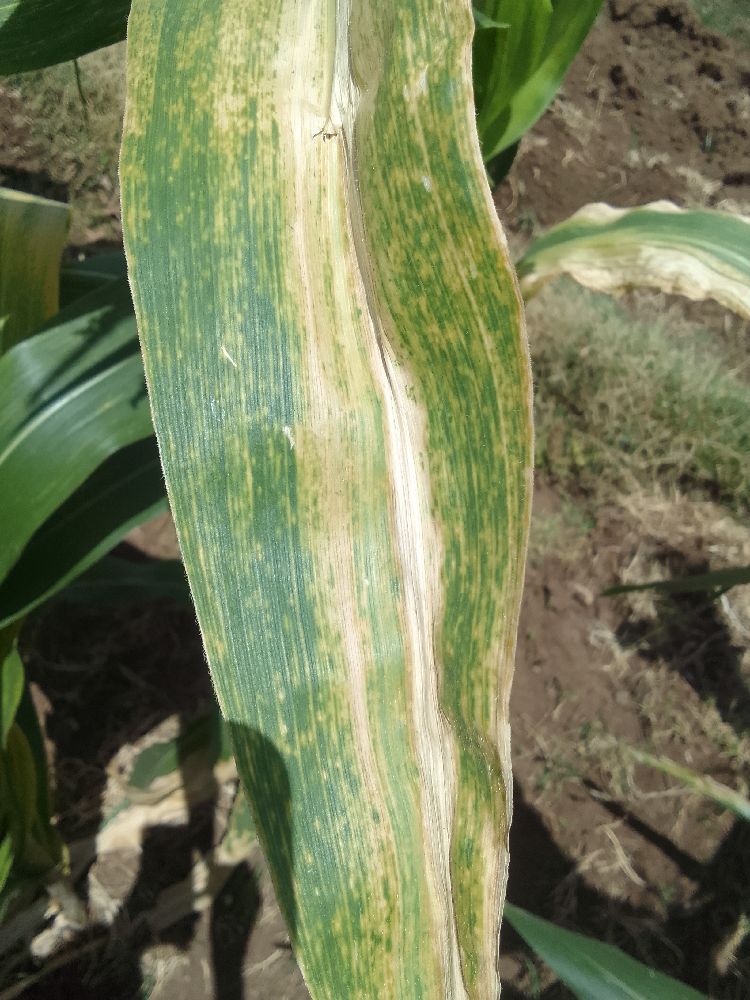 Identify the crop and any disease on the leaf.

maize, maize lethal necrosis
